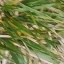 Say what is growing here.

grass
